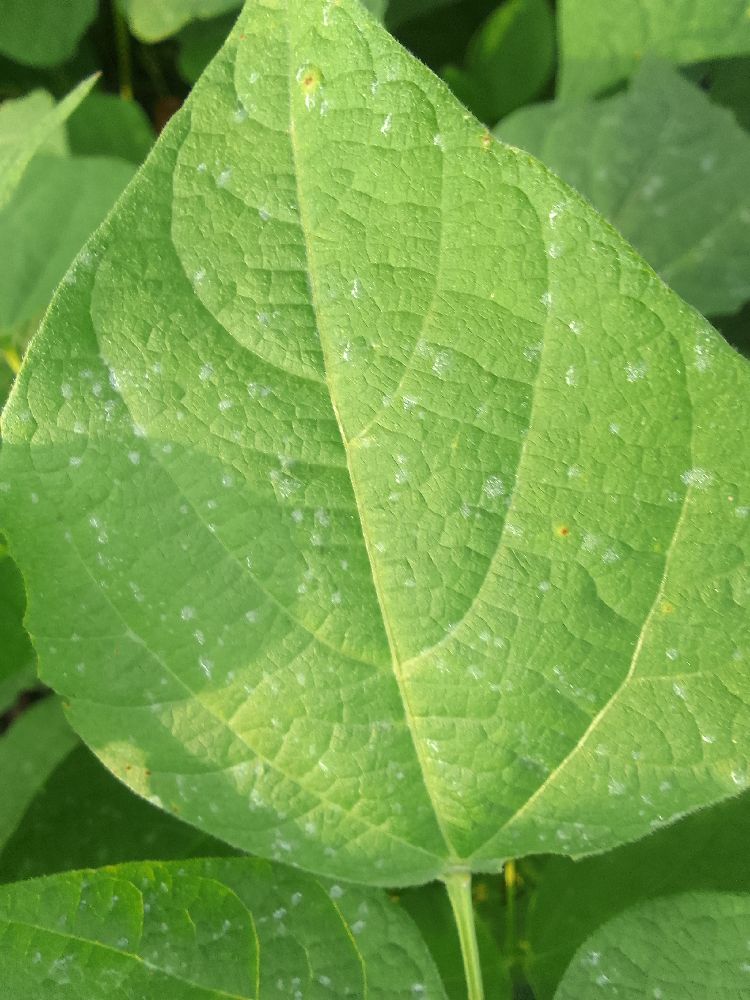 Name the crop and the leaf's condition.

common bean, healthy
